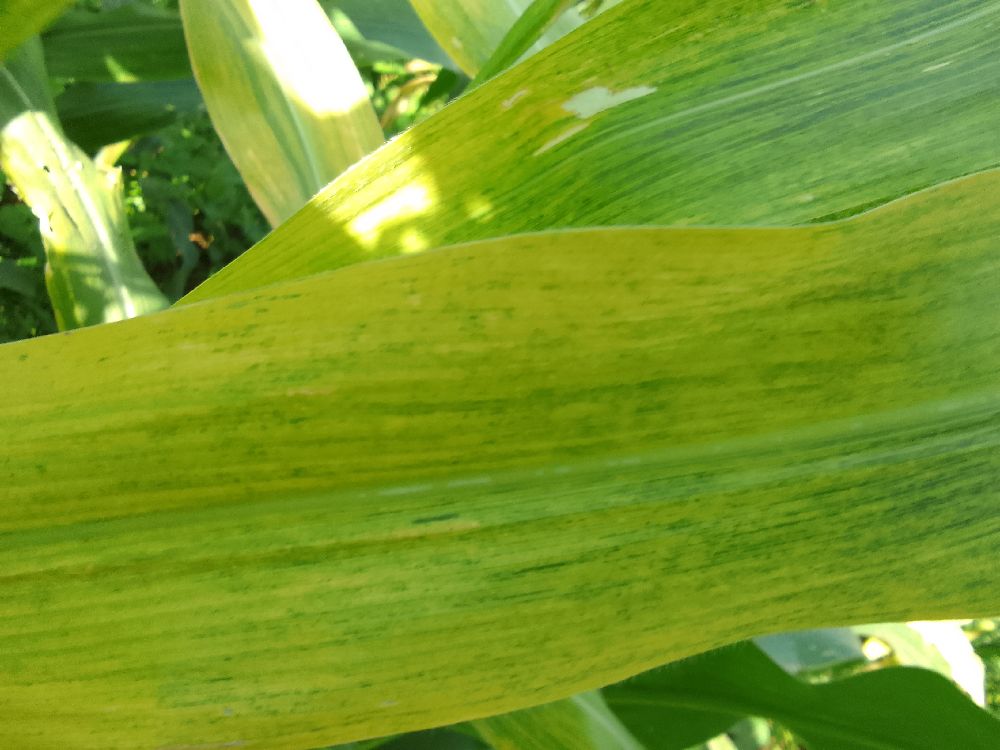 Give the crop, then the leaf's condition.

maize, maize lethal necrosis
